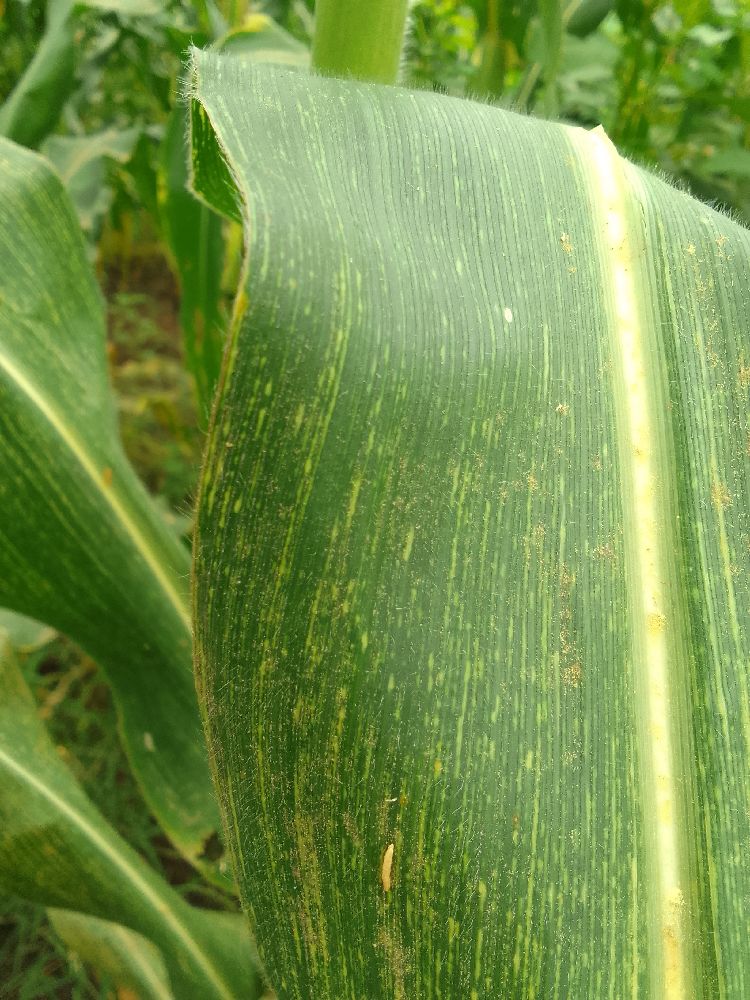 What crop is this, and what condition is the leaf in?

maize, healthy
